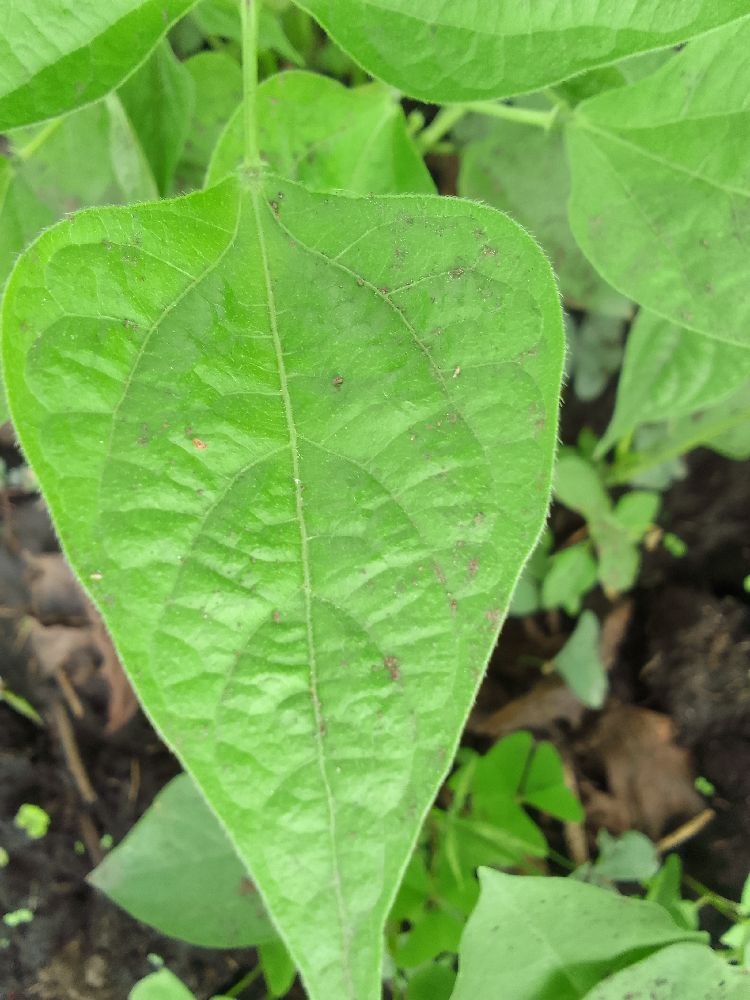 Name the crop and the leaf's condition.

common bean, healthy
